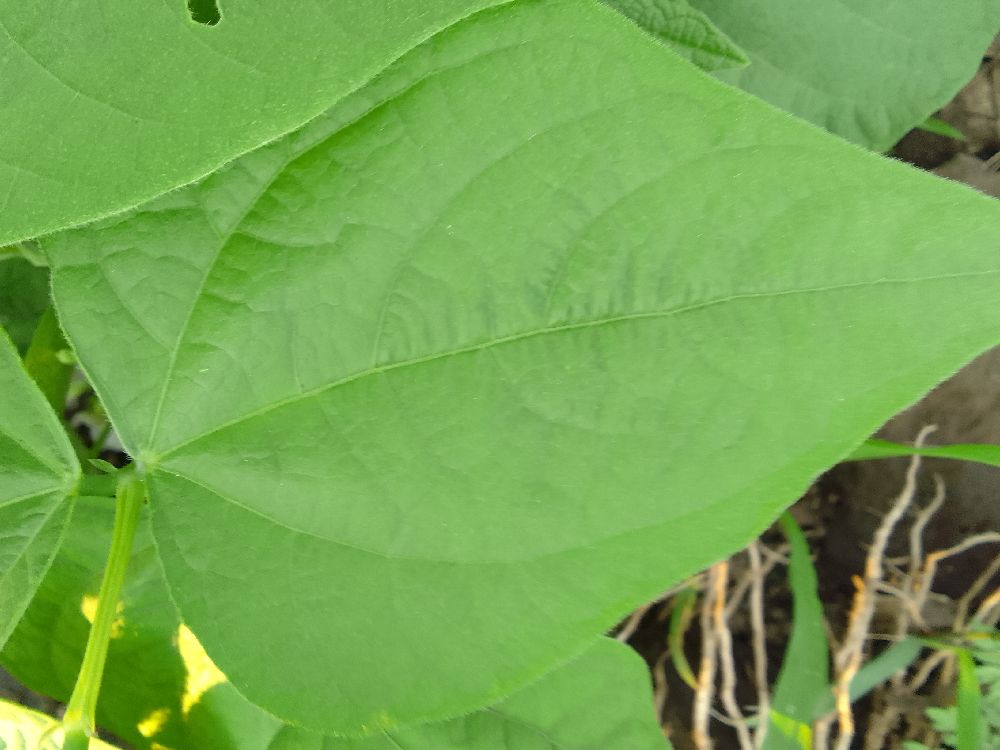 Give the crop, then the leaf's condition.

common bean, healthy
